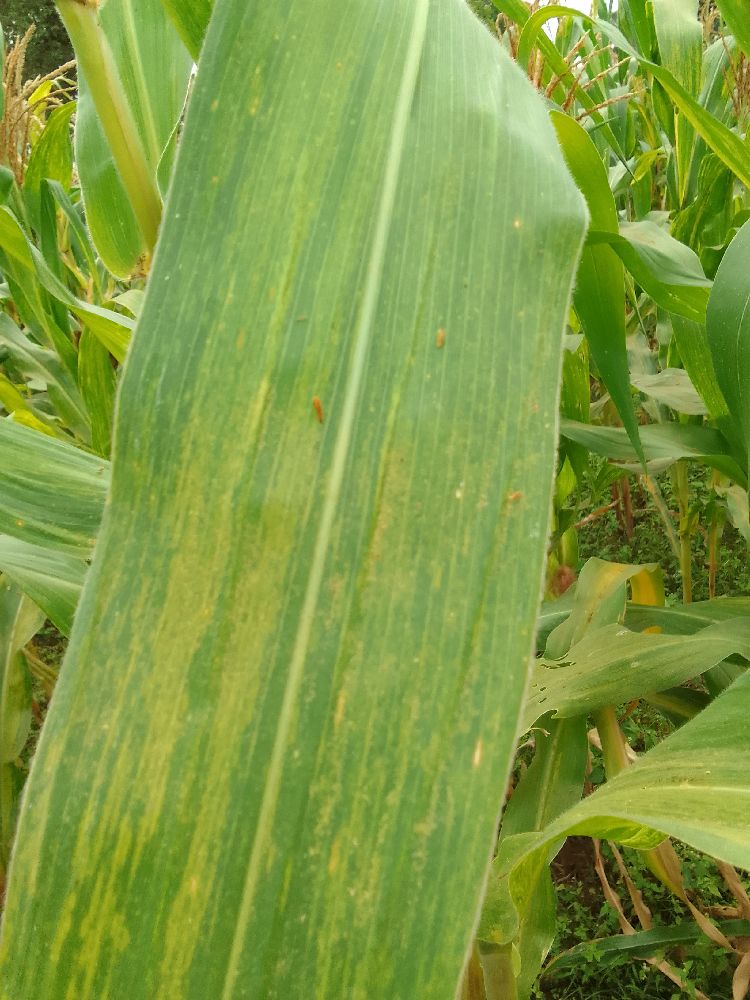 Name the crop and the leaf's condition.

maize, maize lethal necrosis
